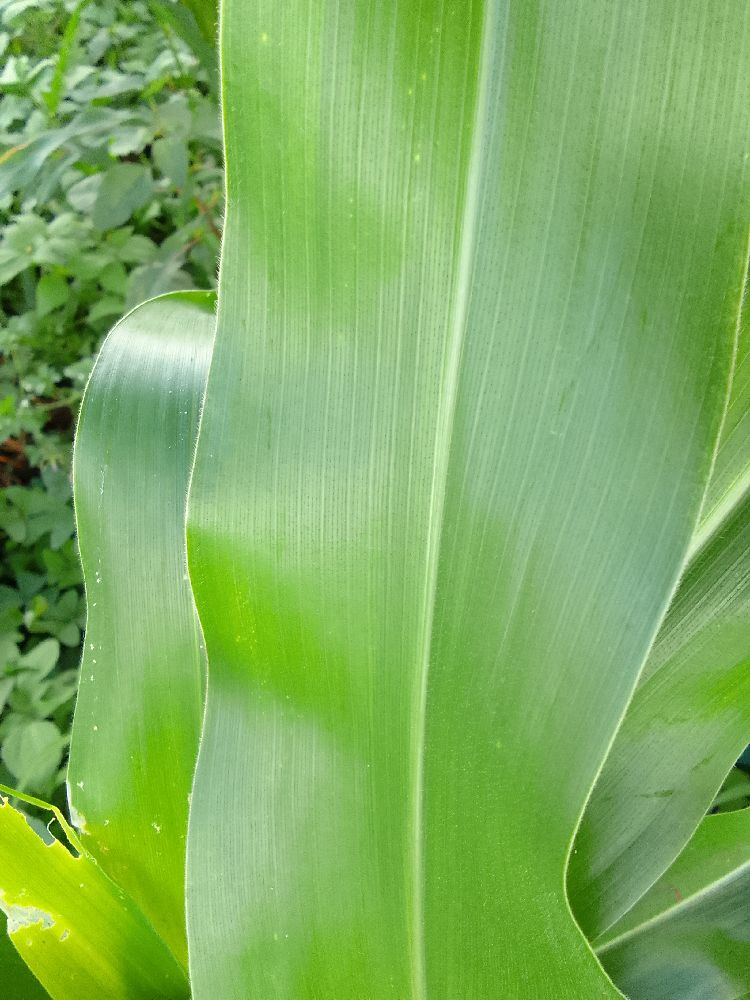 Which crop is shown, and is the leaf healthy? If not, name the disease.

maize, healthy
